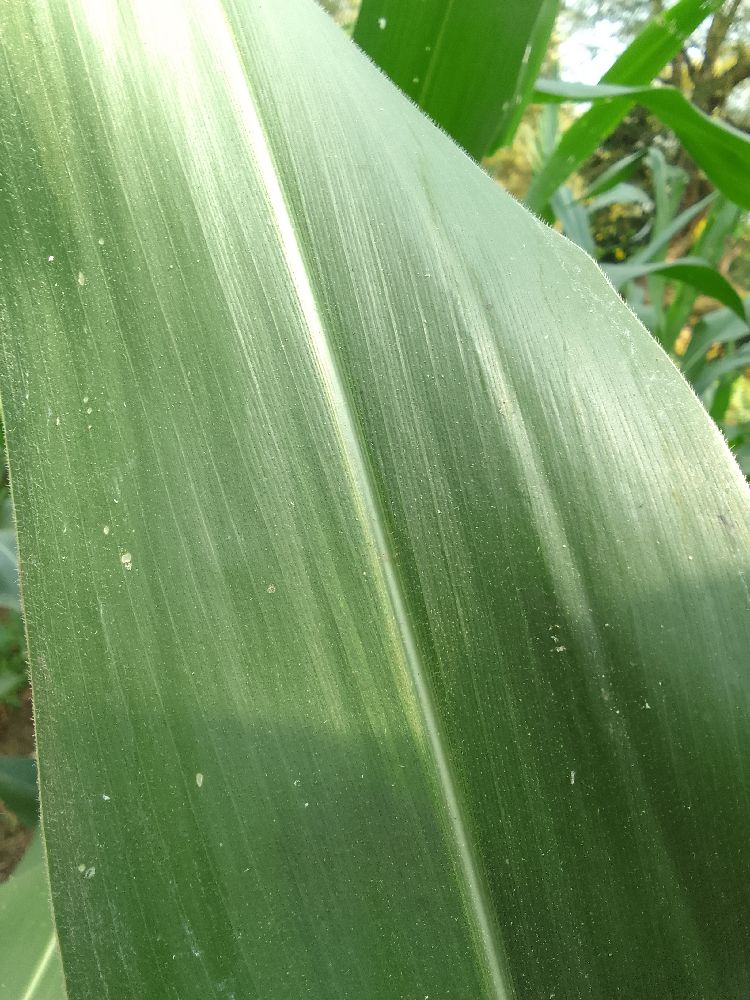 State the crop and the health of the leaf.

maize, healthy
